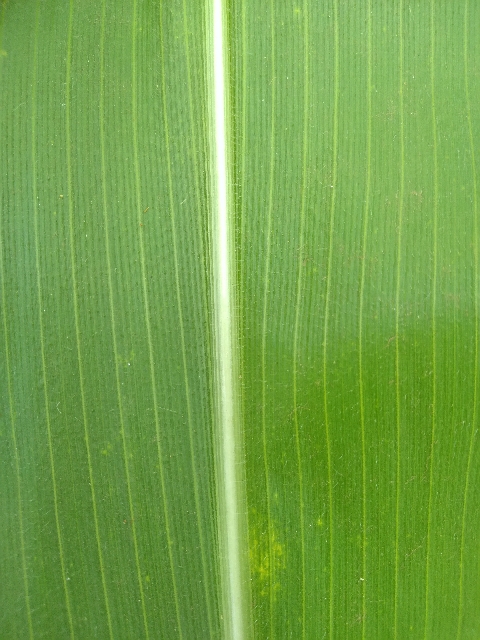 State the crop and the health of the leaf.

maize, healthy
